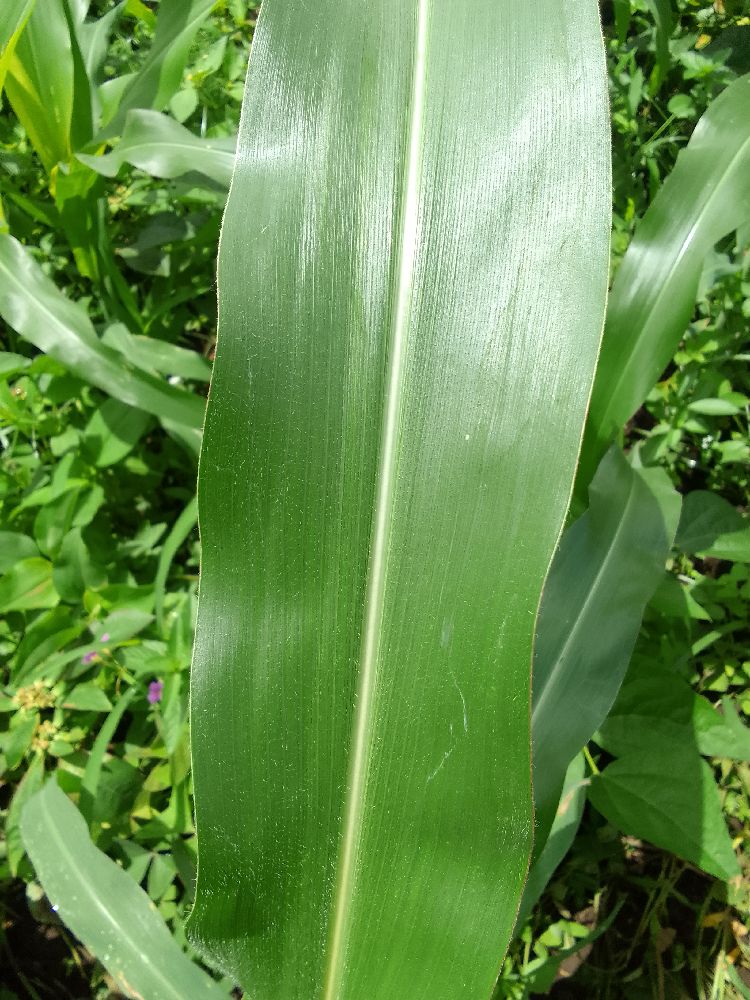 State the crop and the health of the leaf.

maize, healthy
